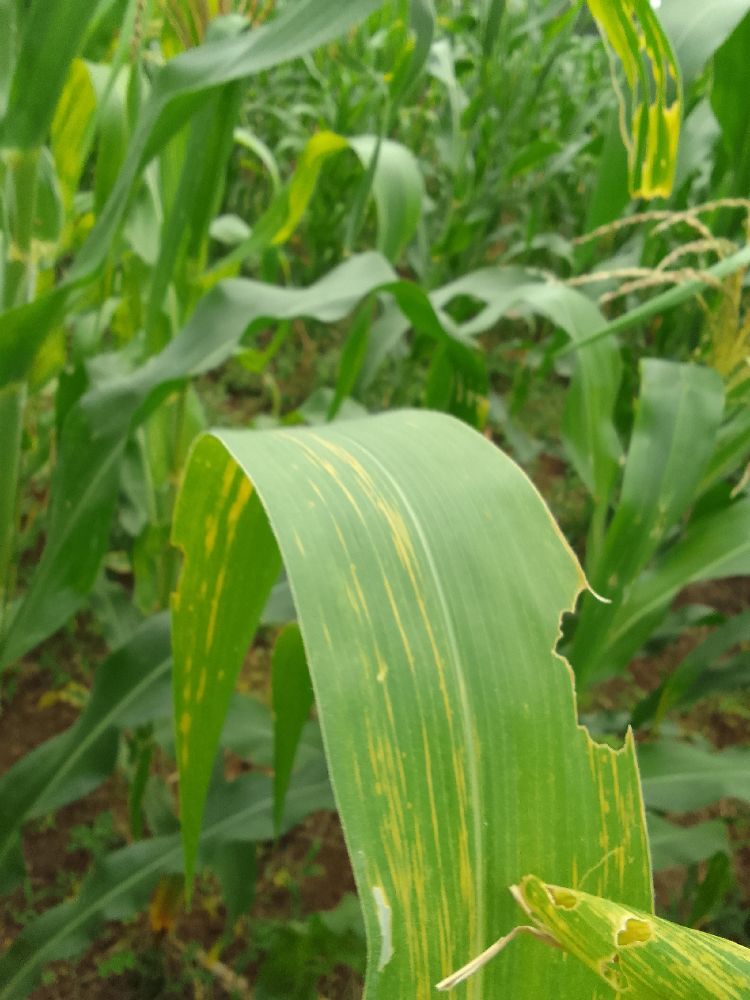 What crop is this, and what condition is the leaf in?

maize, maize lethal necrosis
